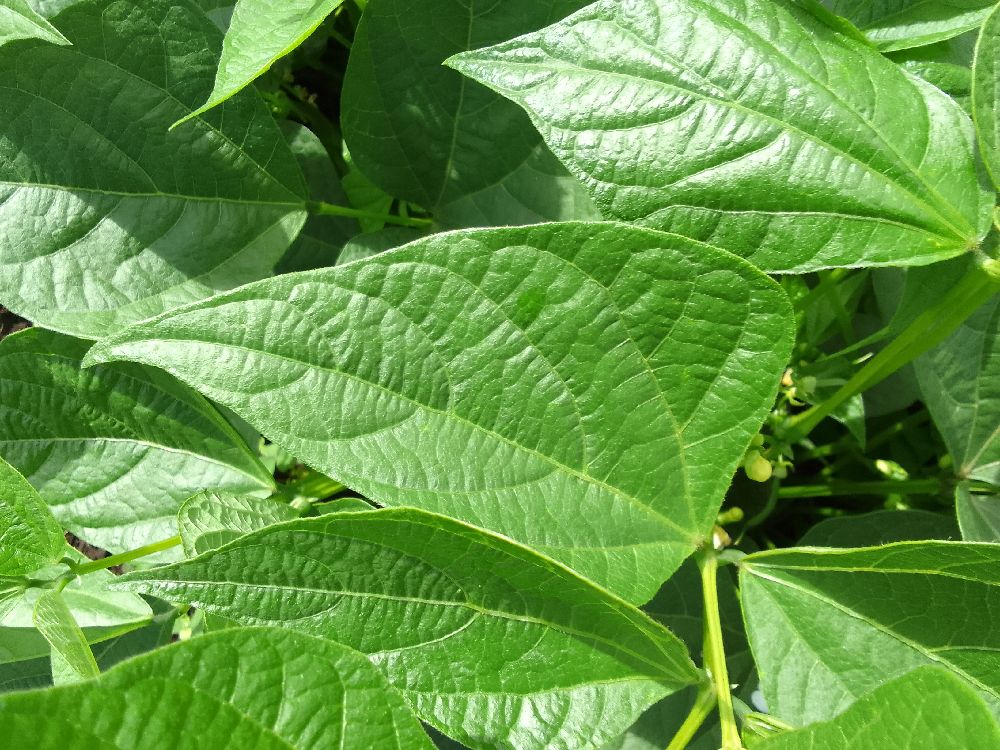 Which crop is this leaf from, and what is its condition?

common bean, healthy
